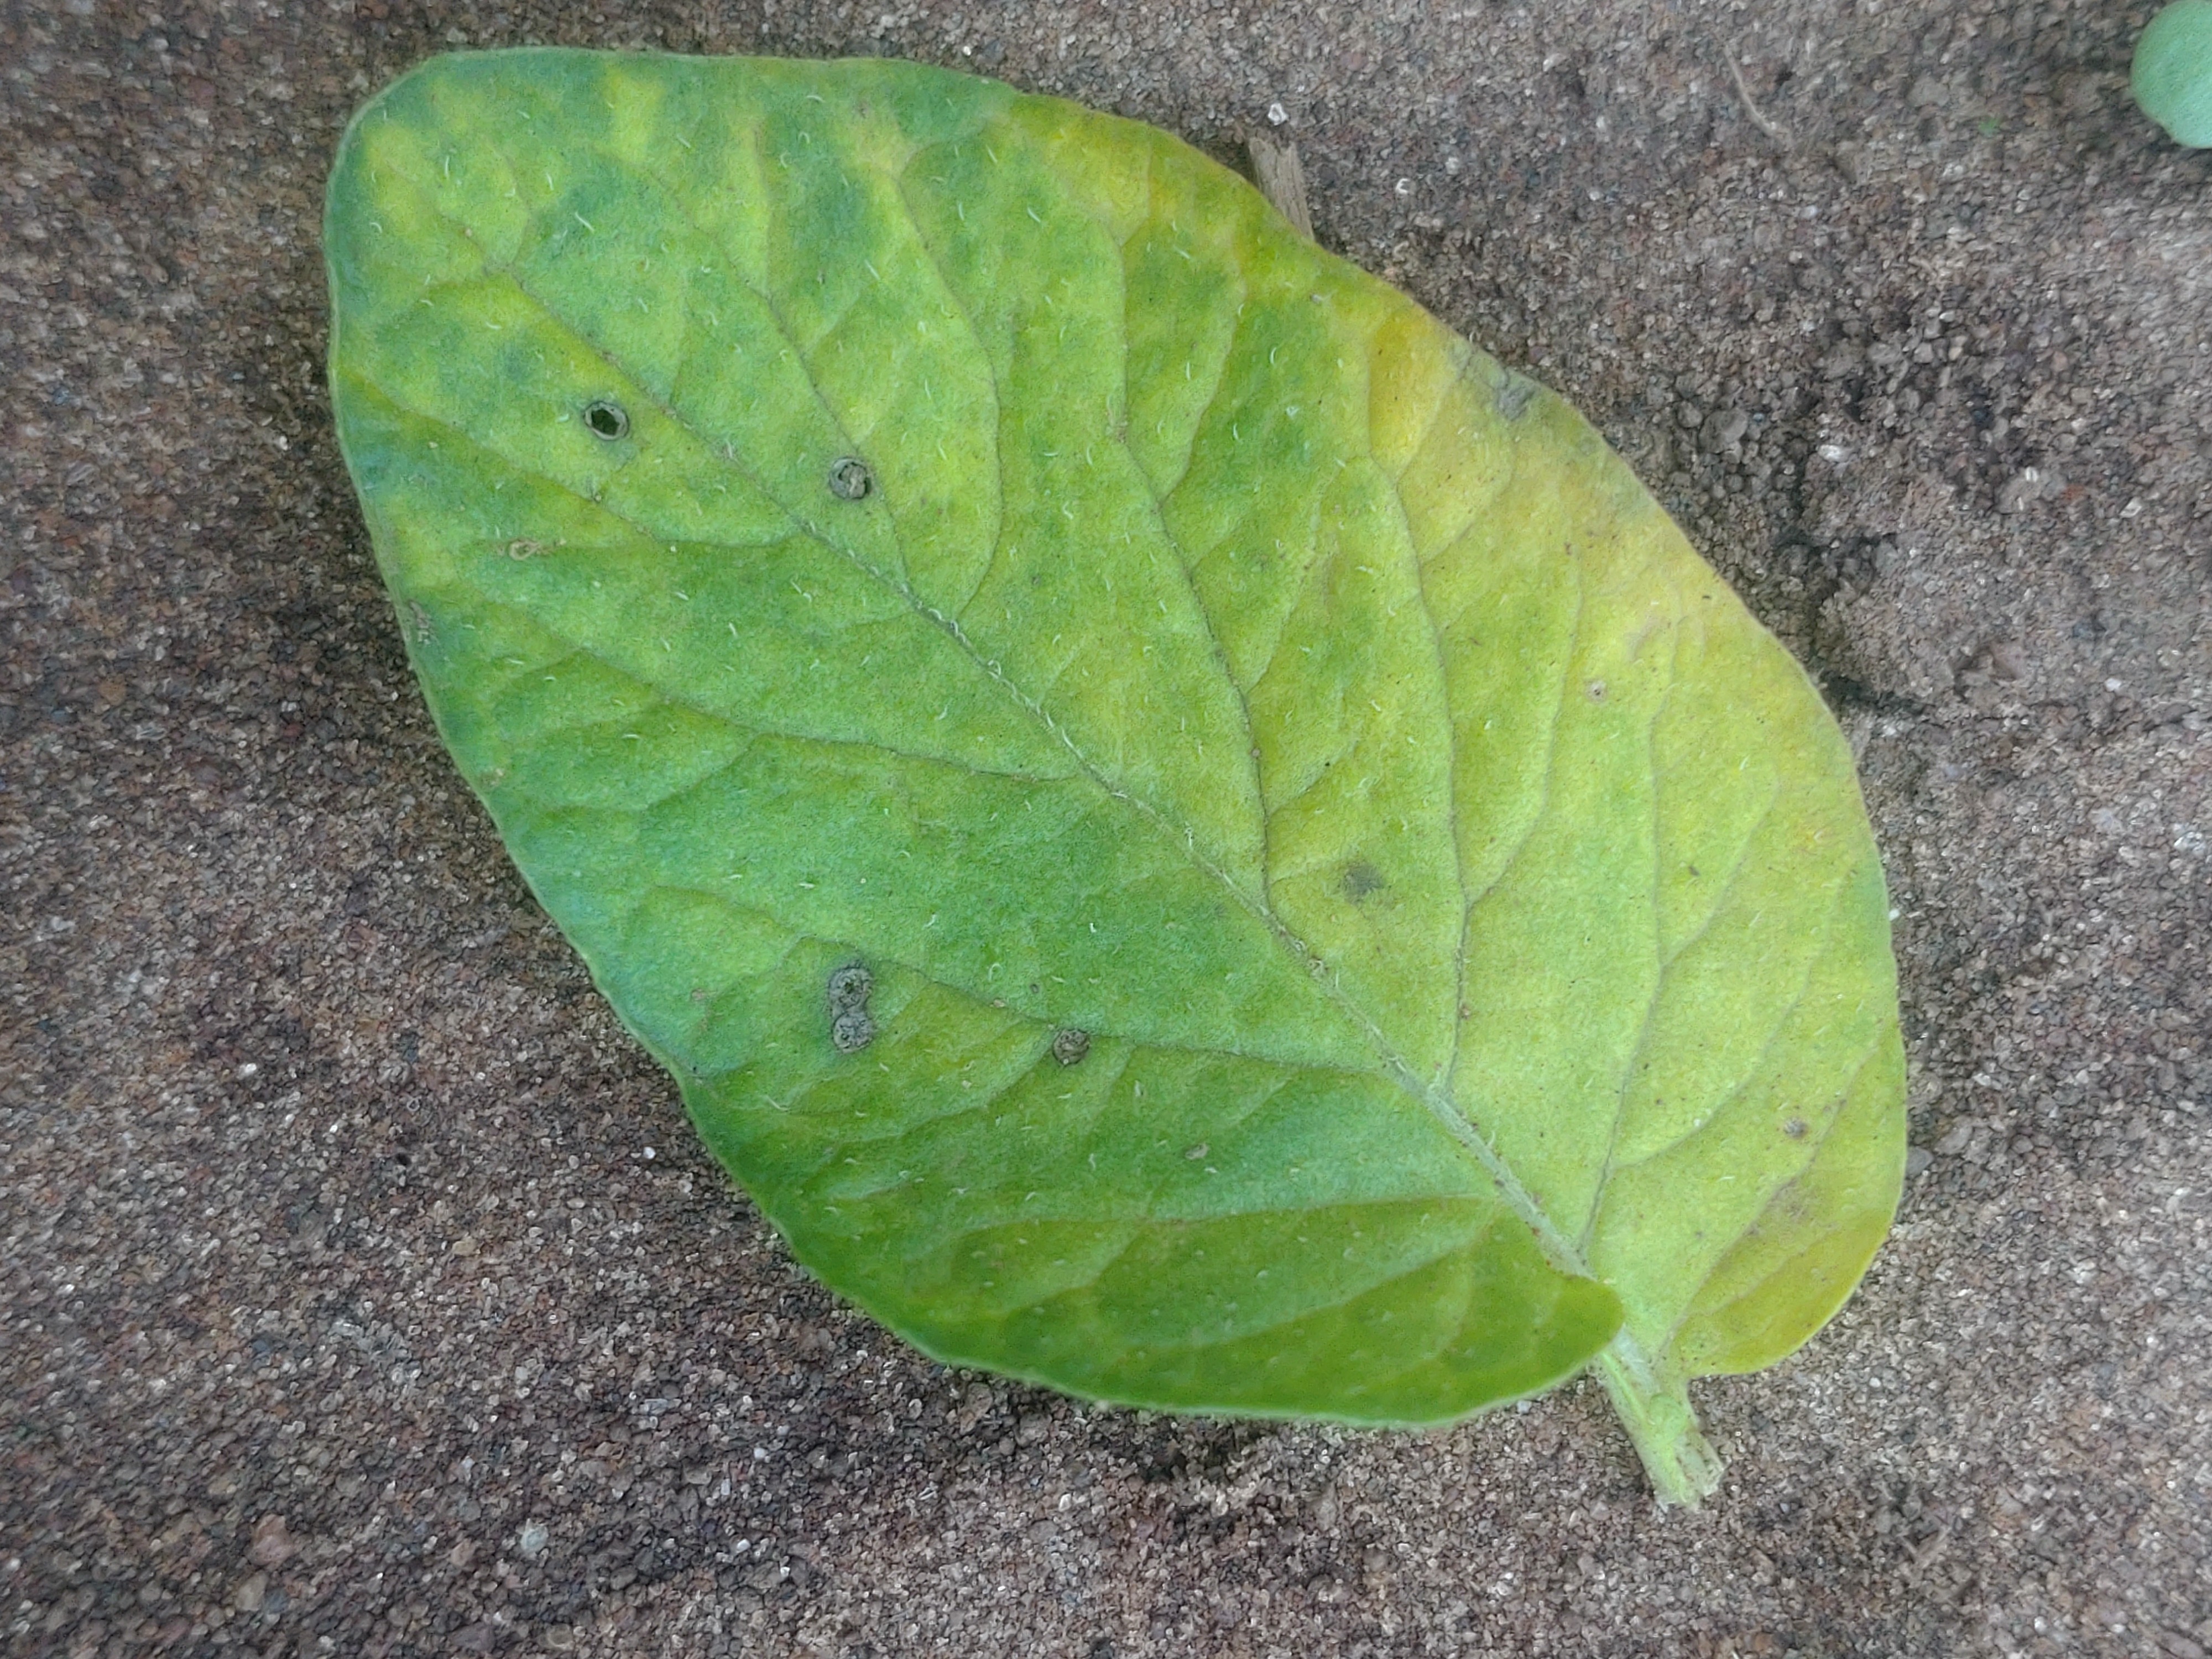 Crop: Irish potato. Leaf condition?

late blight
